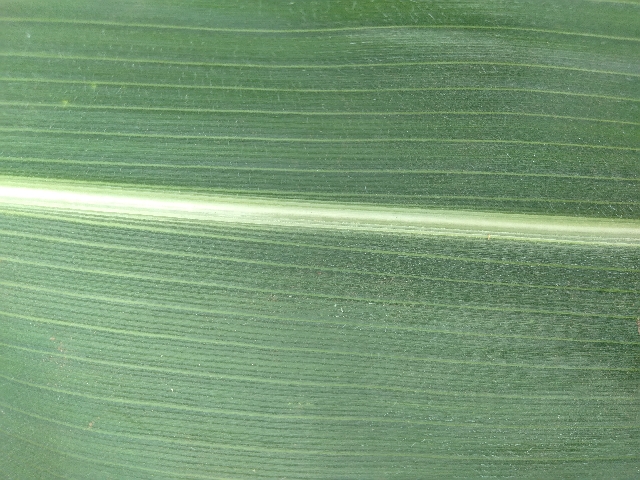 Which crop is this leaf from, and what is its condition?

maize, healthy
